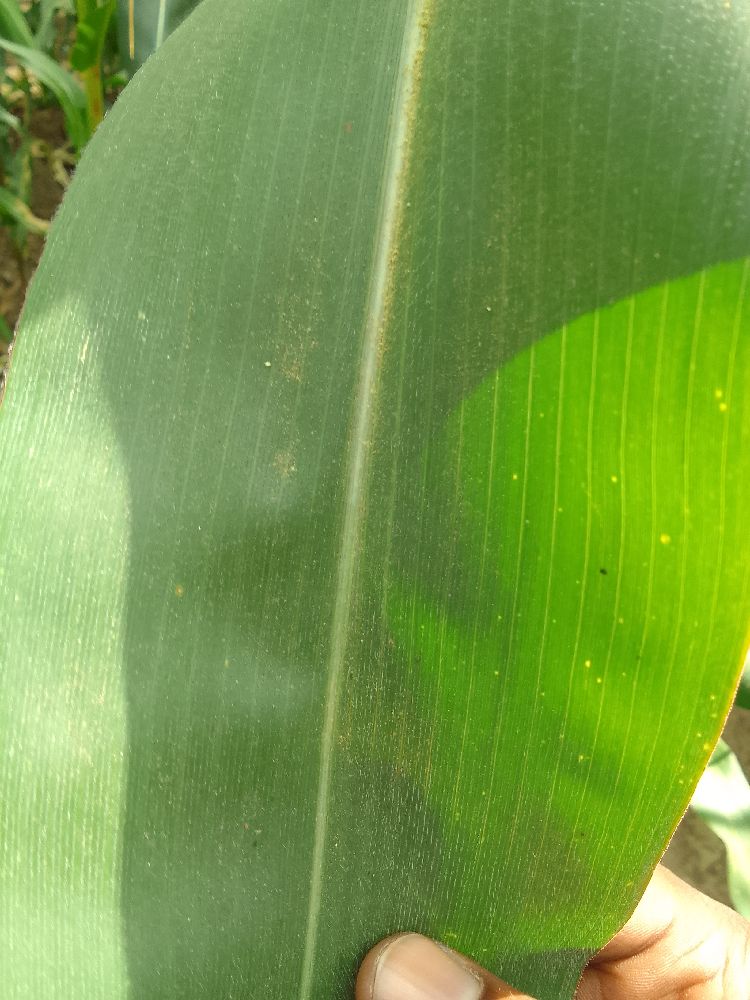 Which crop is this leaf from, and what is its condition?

maize, healthy
